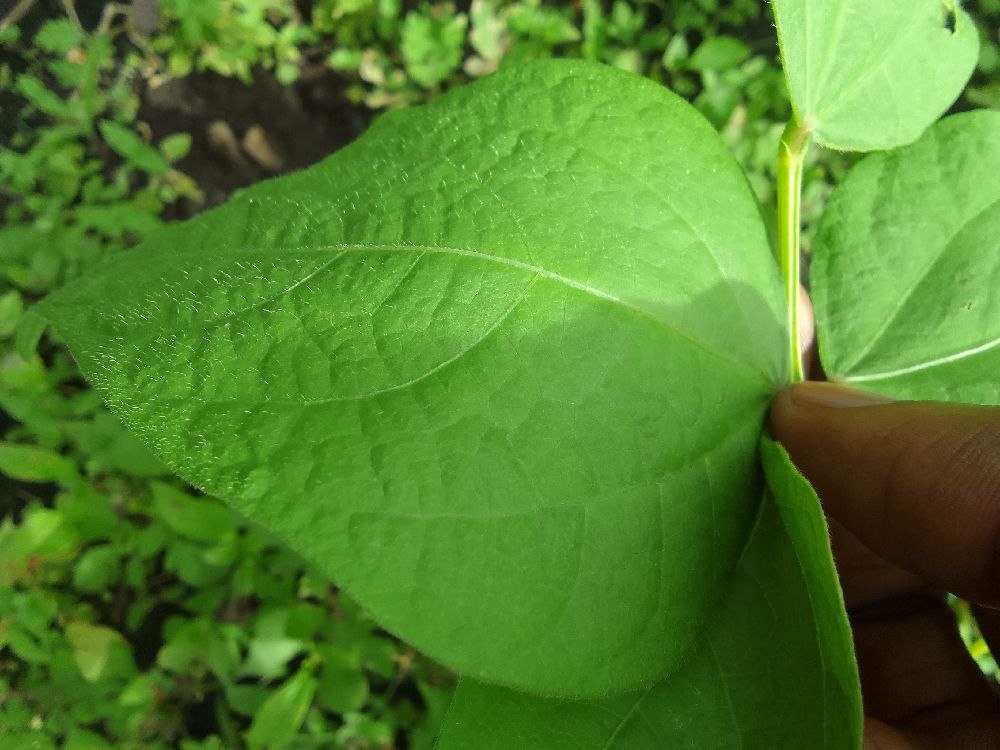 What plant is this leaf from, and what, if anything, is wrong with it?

common bean, healthy
